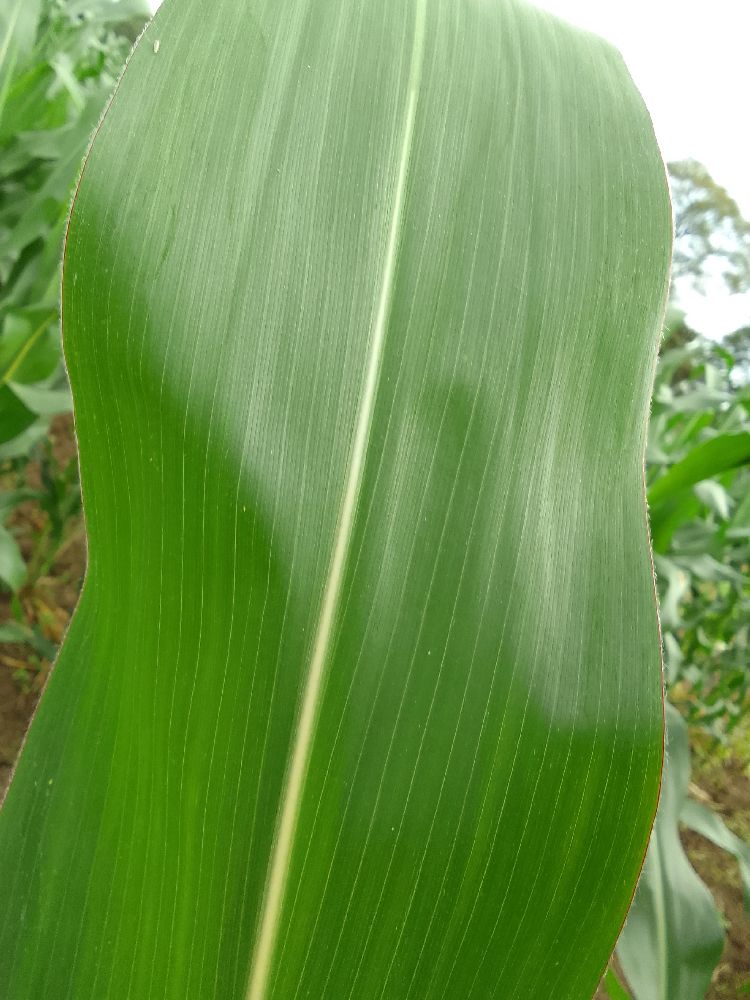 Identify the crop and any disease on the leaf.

maize, healthy
